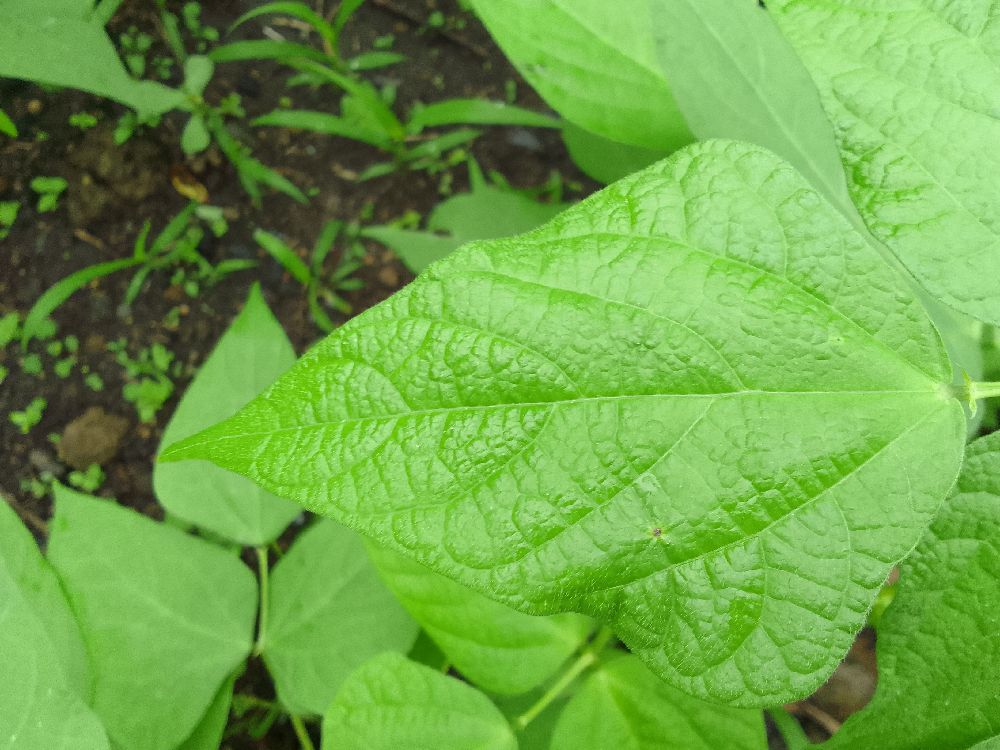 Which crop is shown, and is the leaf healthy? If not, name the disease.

common bean, healthy
